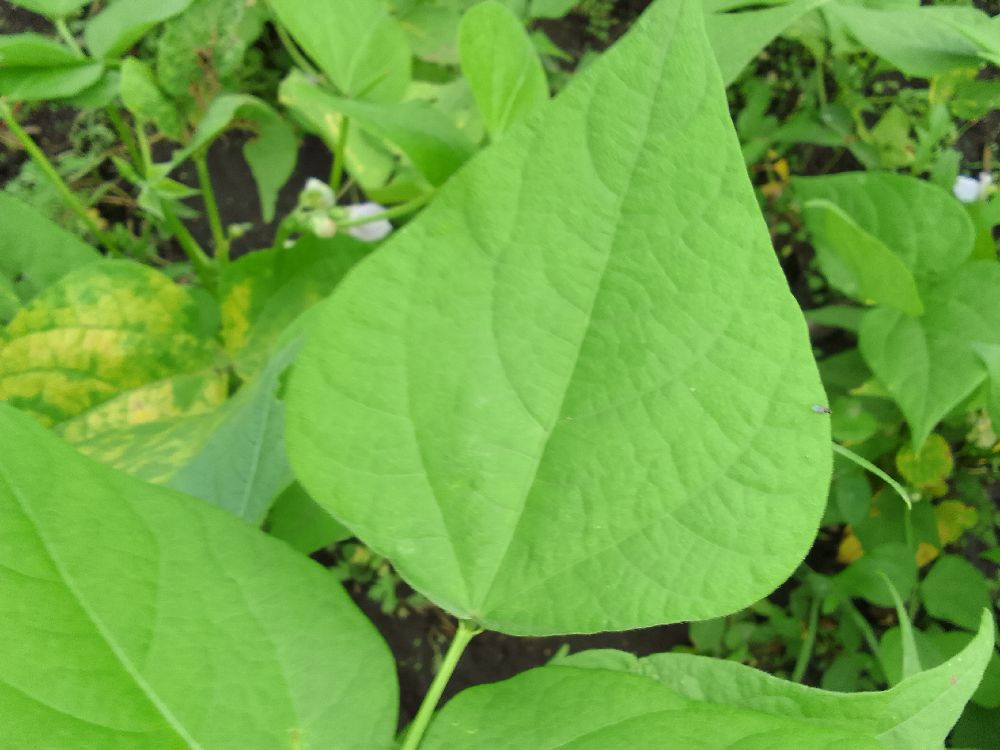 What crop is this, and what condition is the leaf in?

common bean, healthy
